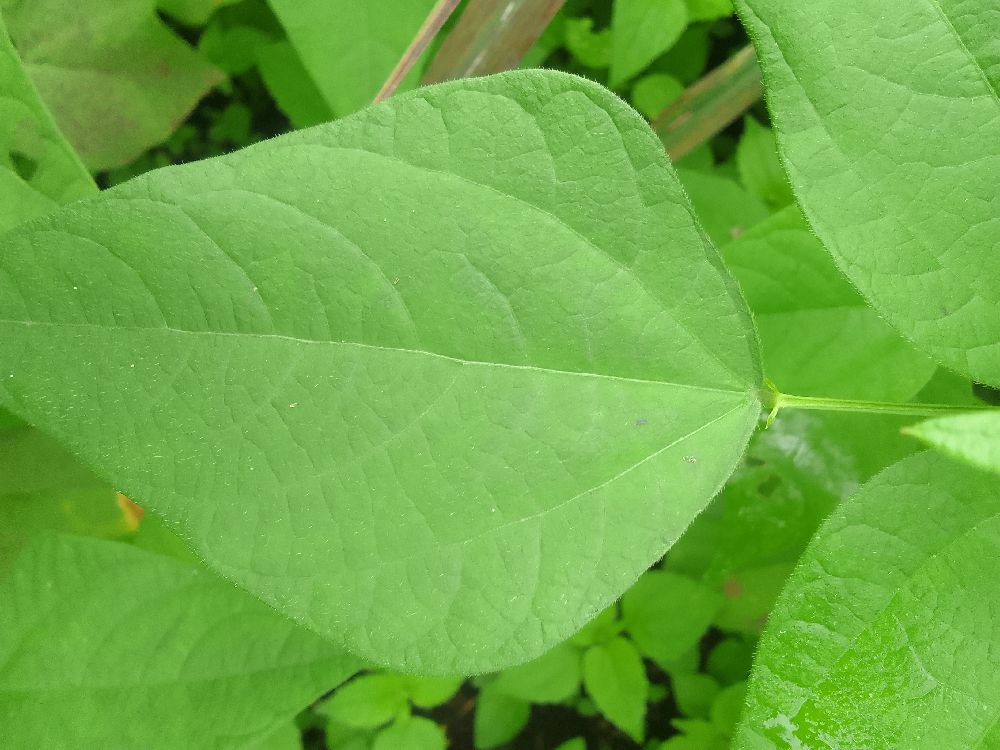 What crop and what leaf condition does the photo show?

common bean, healthy
